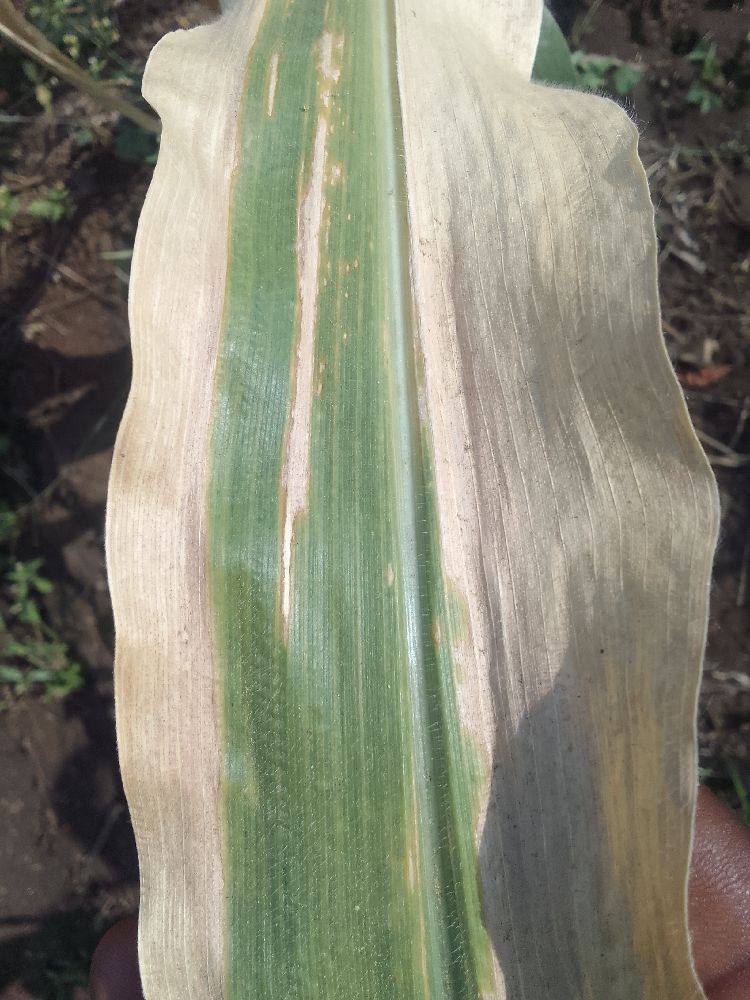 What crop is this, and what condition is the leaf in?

maize, maize lethal necrosis
